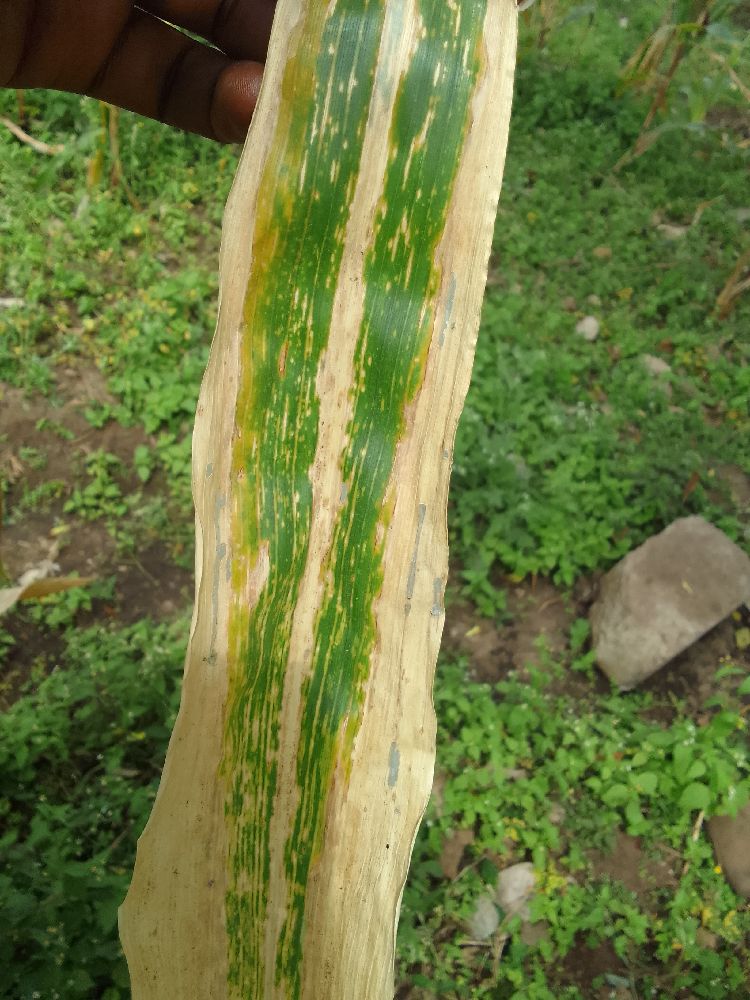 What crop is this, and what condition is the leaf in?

maize, maize lethal necrosis
